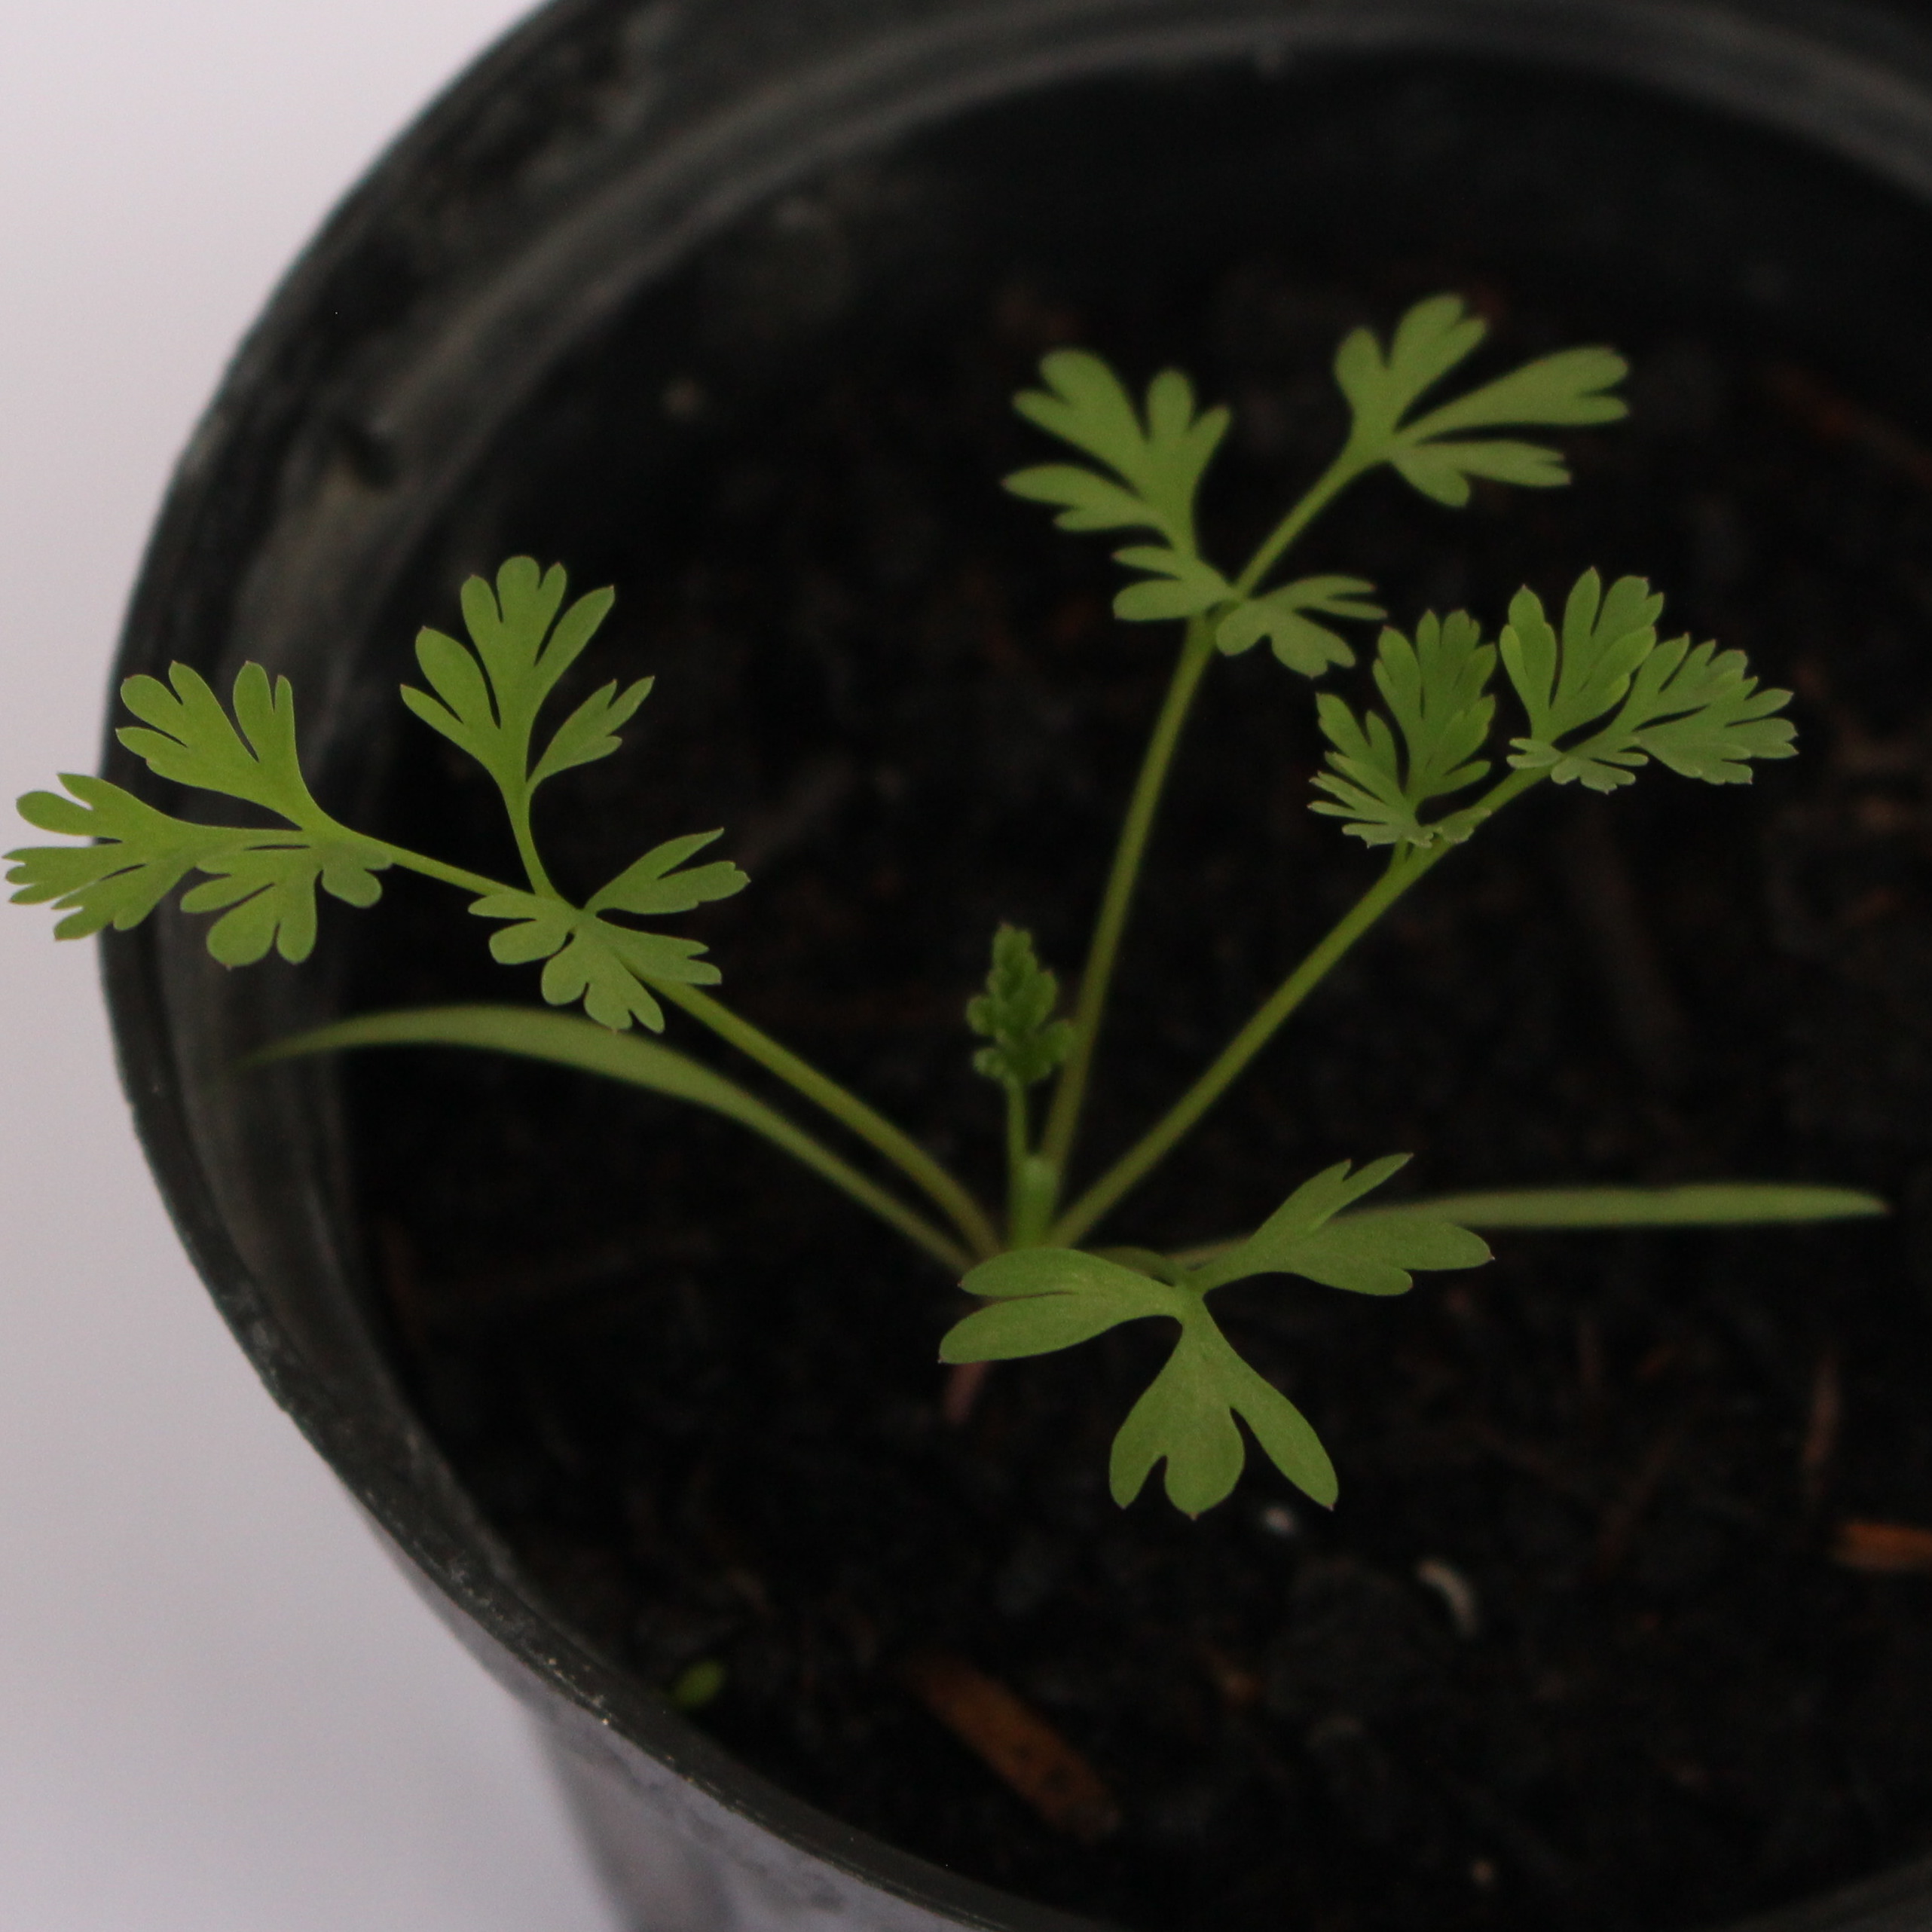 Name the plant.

Fumaria officinalis
